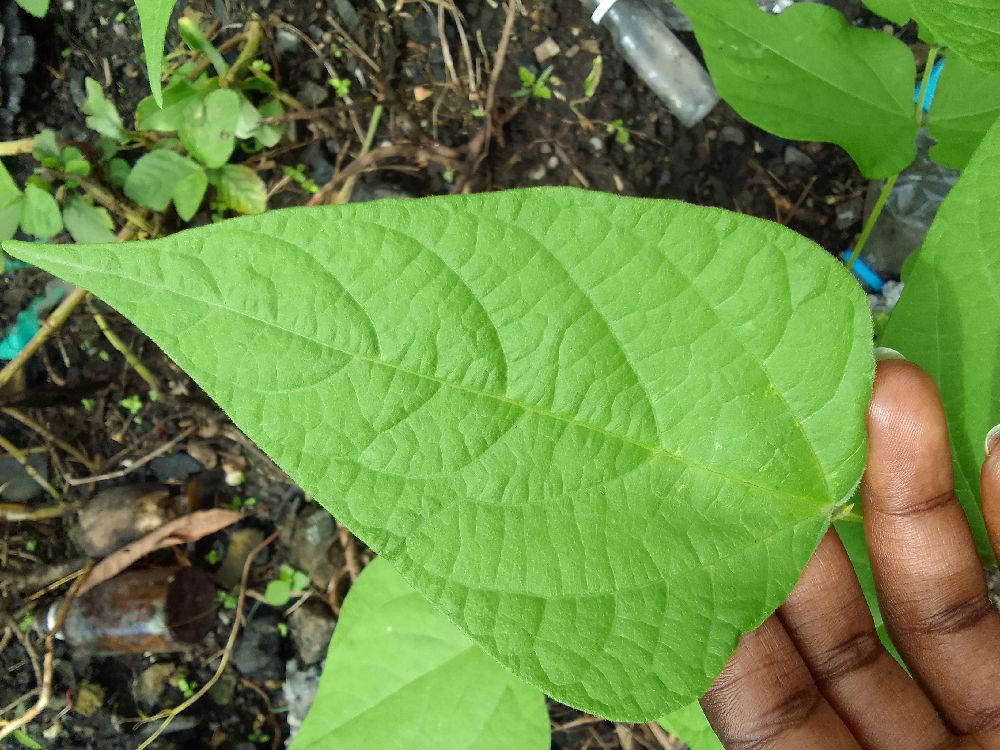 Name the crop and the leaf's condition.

common bean, healthy
